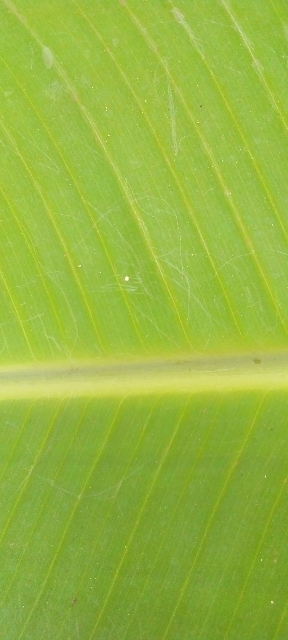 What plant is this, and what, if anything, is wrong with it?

banana, healthy
